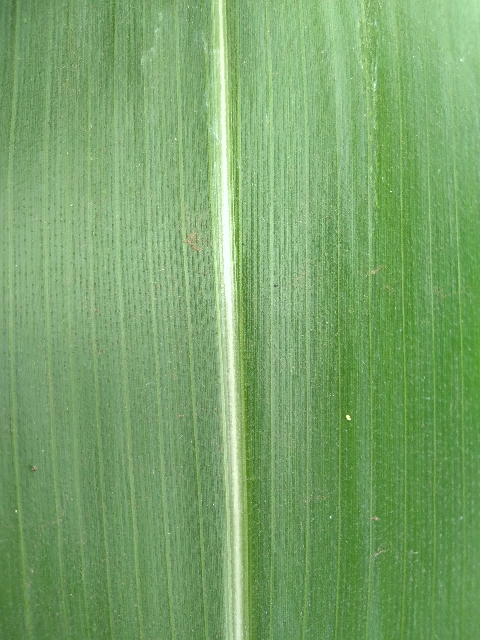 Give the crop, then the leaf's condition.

maize, healthy
